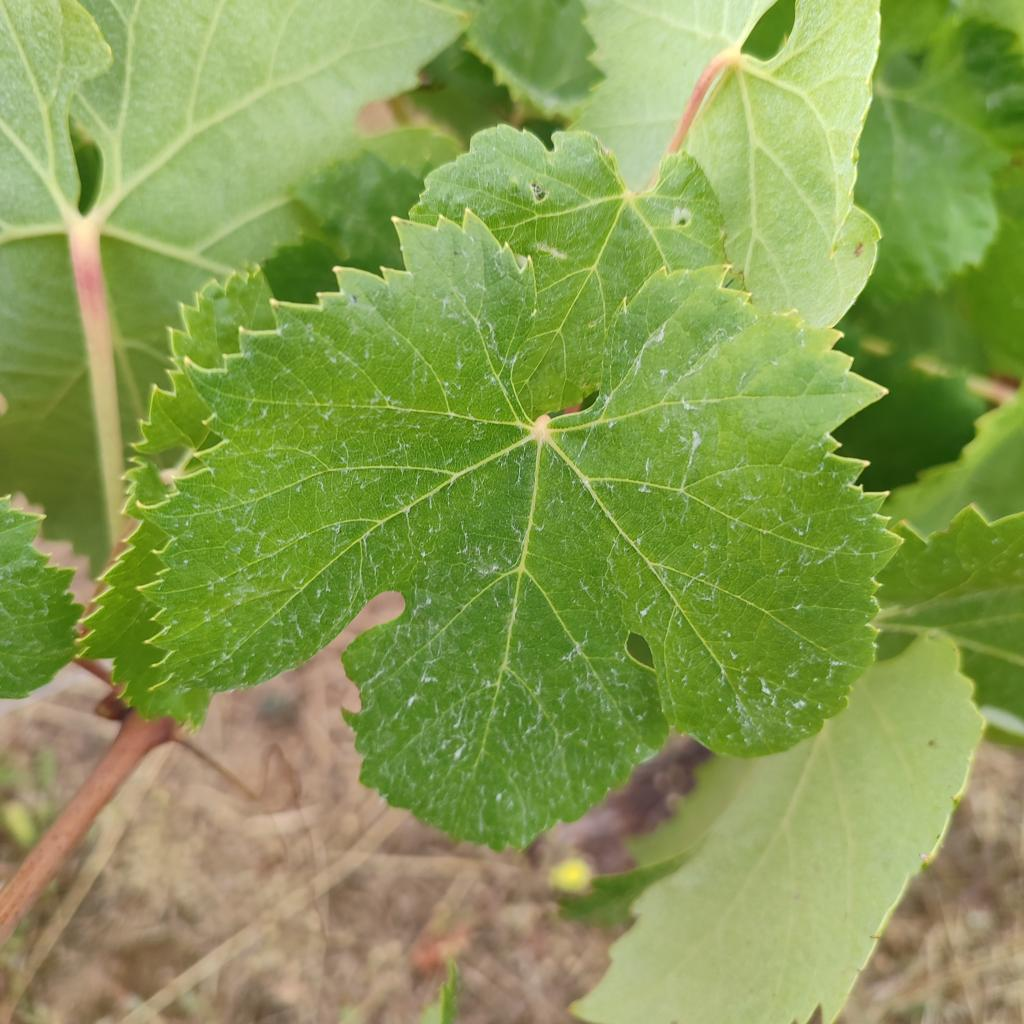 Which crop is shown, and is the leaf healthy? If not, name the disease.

grapevine, healthy
